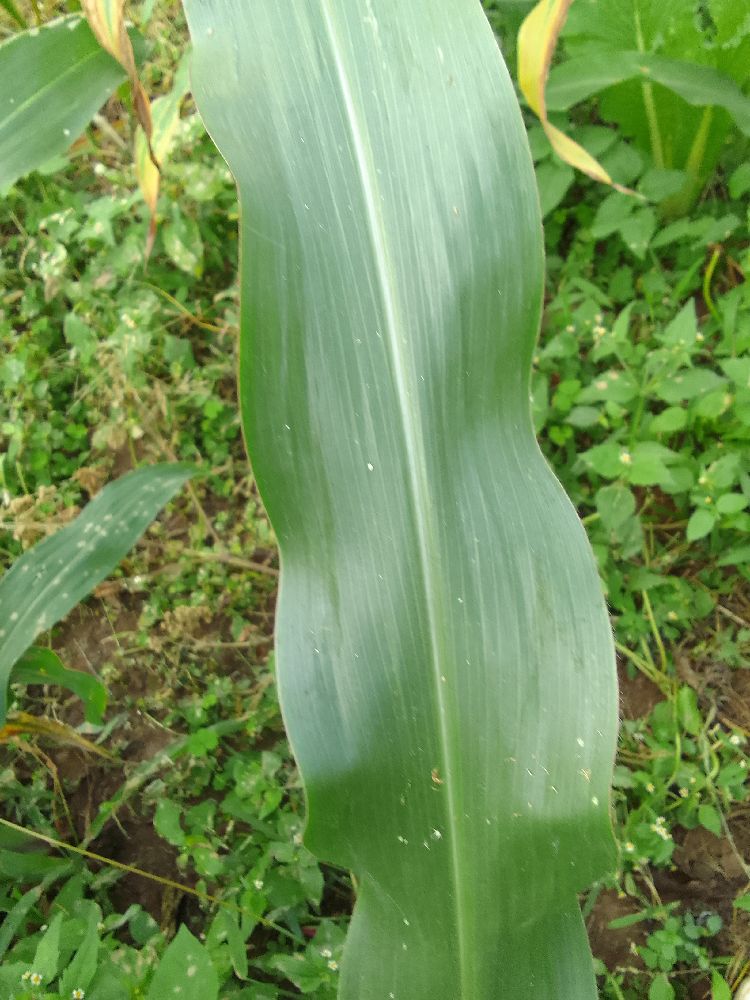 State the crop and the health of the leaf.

maize, healthy
